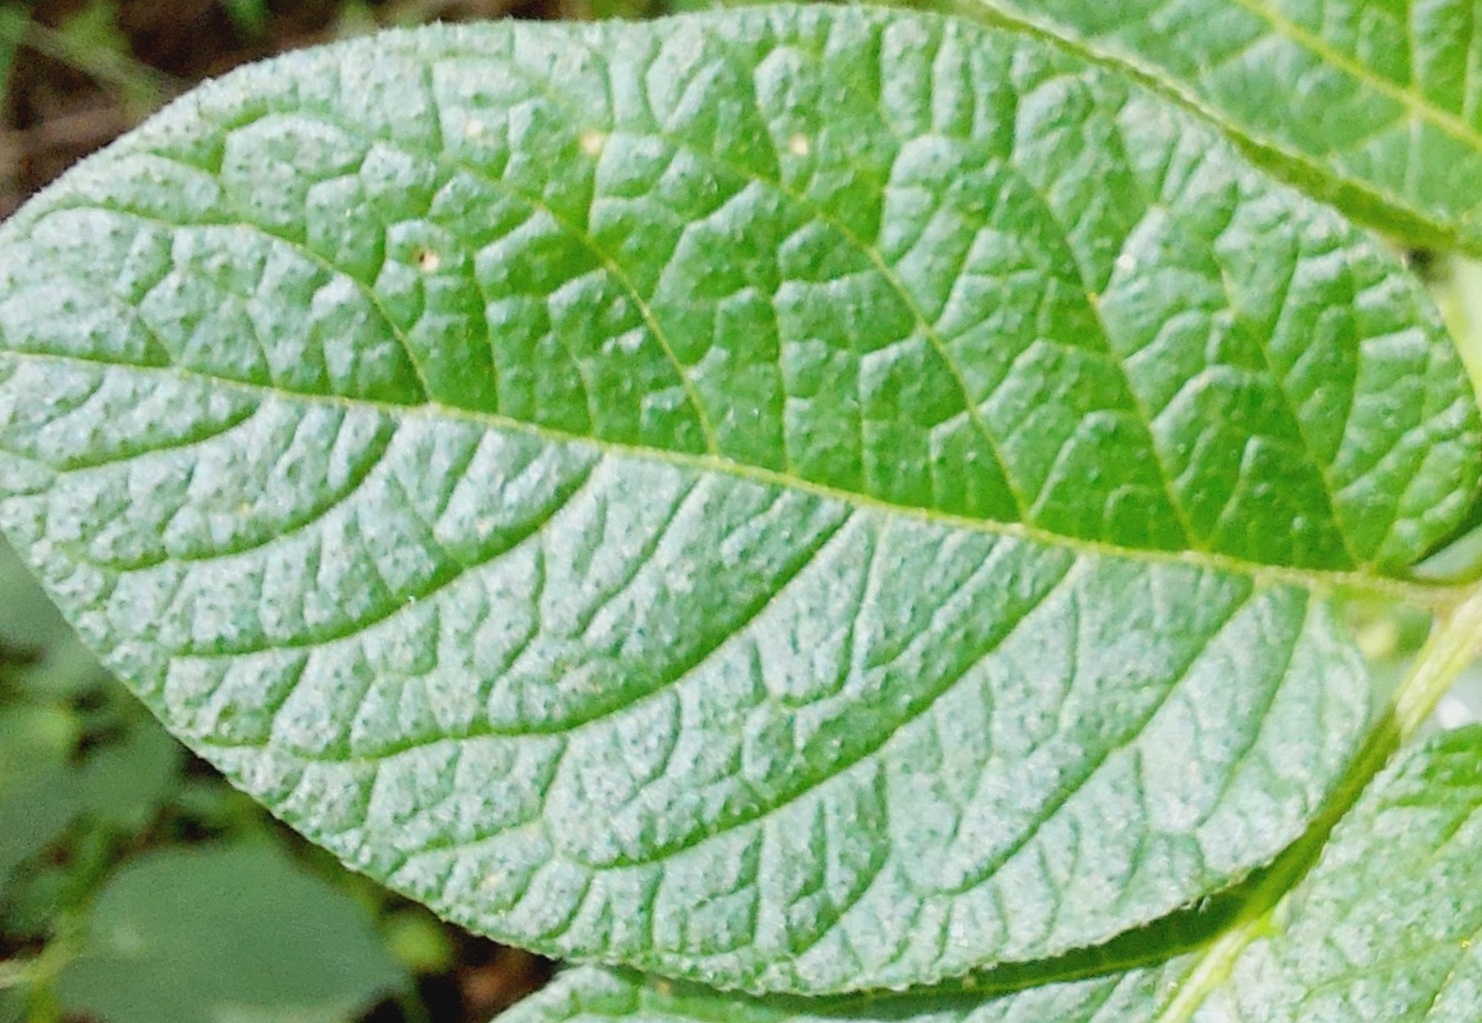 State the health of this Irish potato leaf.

healthy
